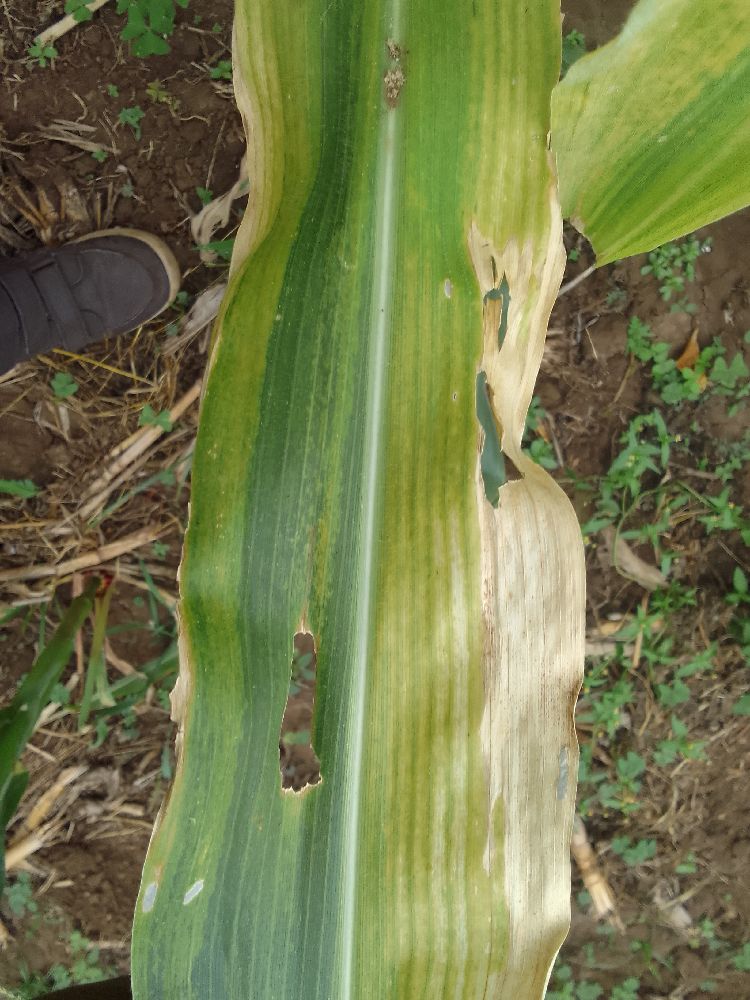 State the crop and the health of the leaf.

maize, maize lethal necrosis
